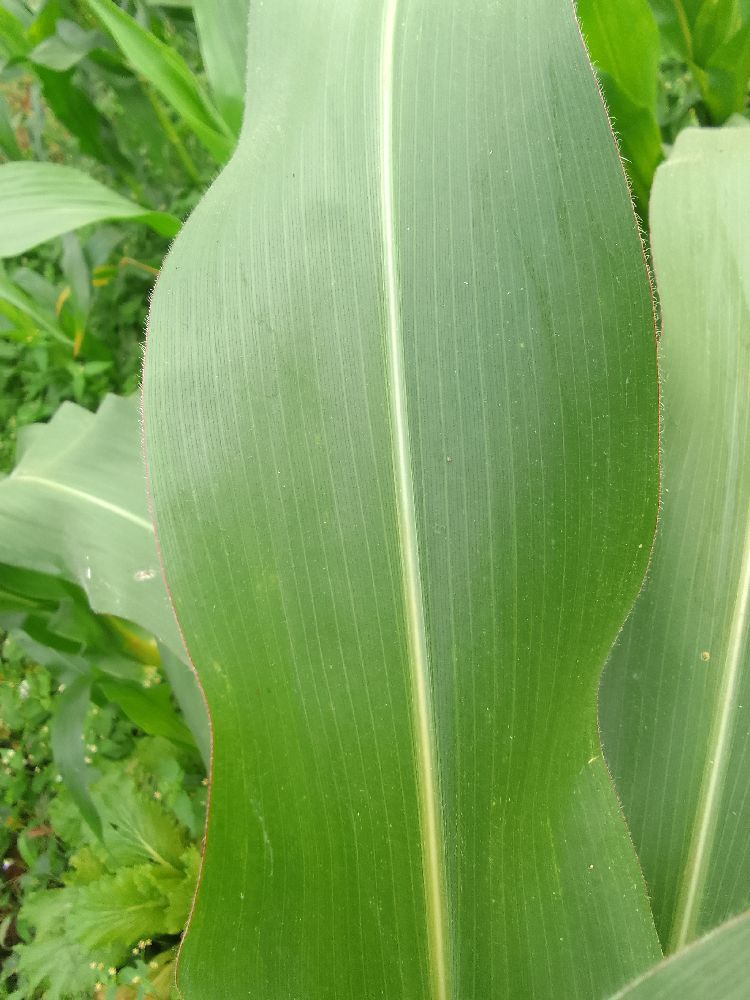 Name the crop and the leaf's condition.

maize, healthy
